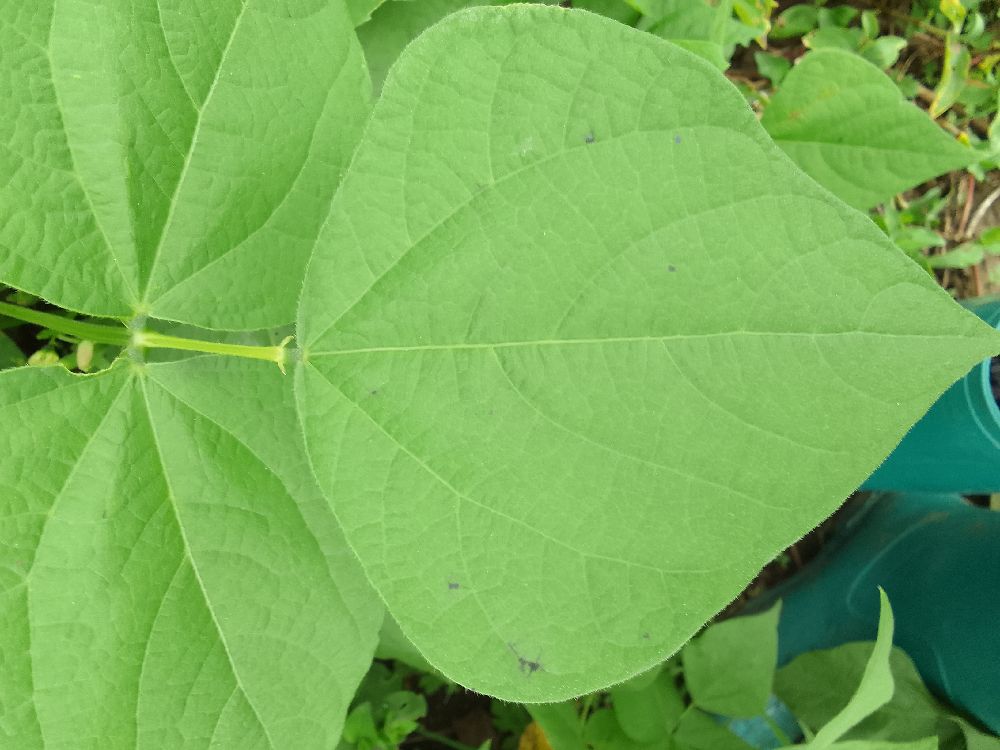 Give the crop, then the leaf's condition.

common bean, healthy
